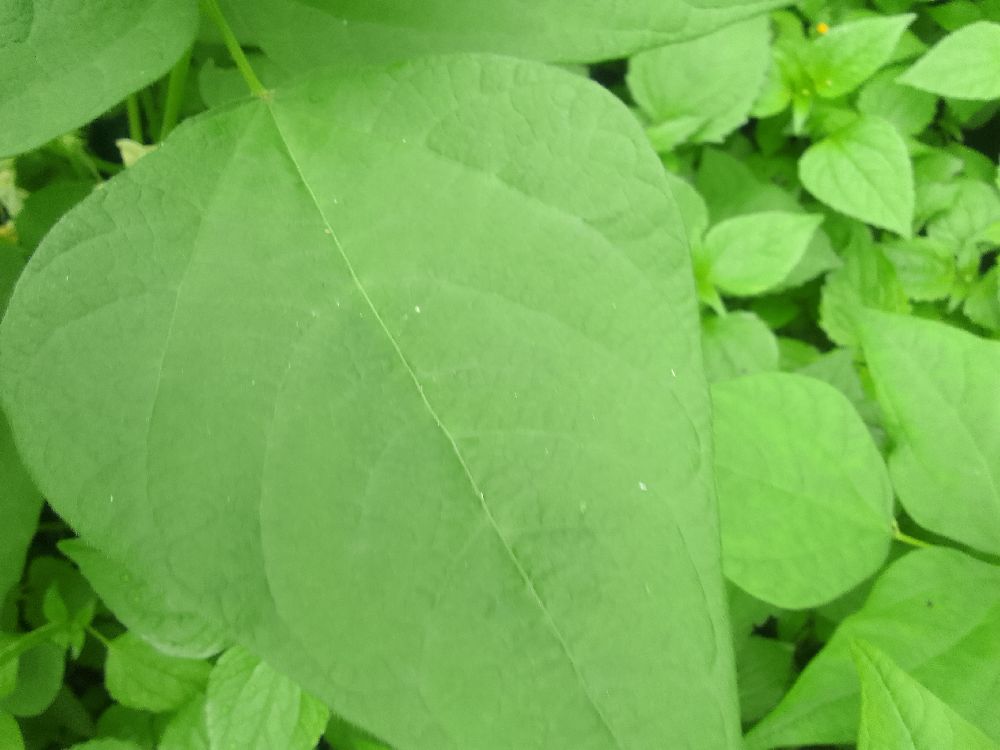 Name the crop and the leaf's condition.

common bean, healthy
